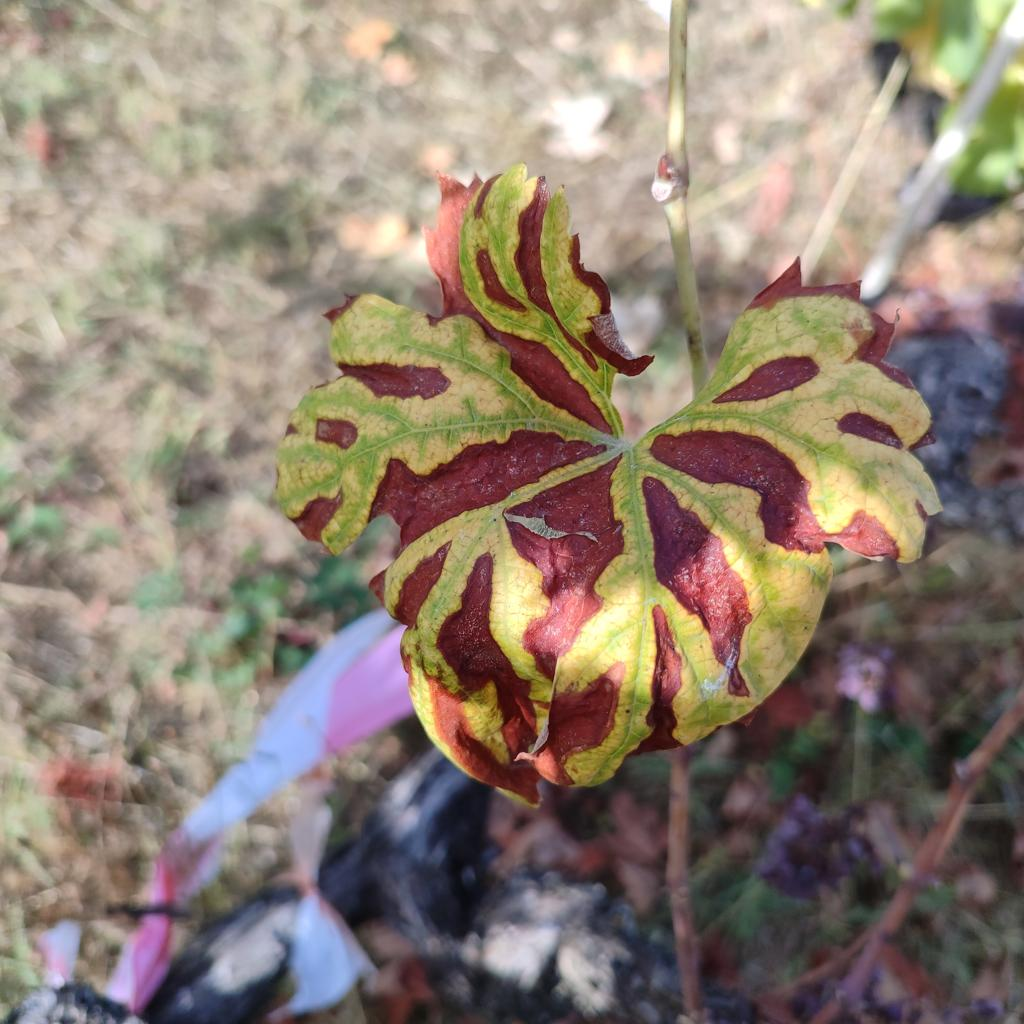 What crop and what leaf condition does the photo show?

grapevine, esca complex
